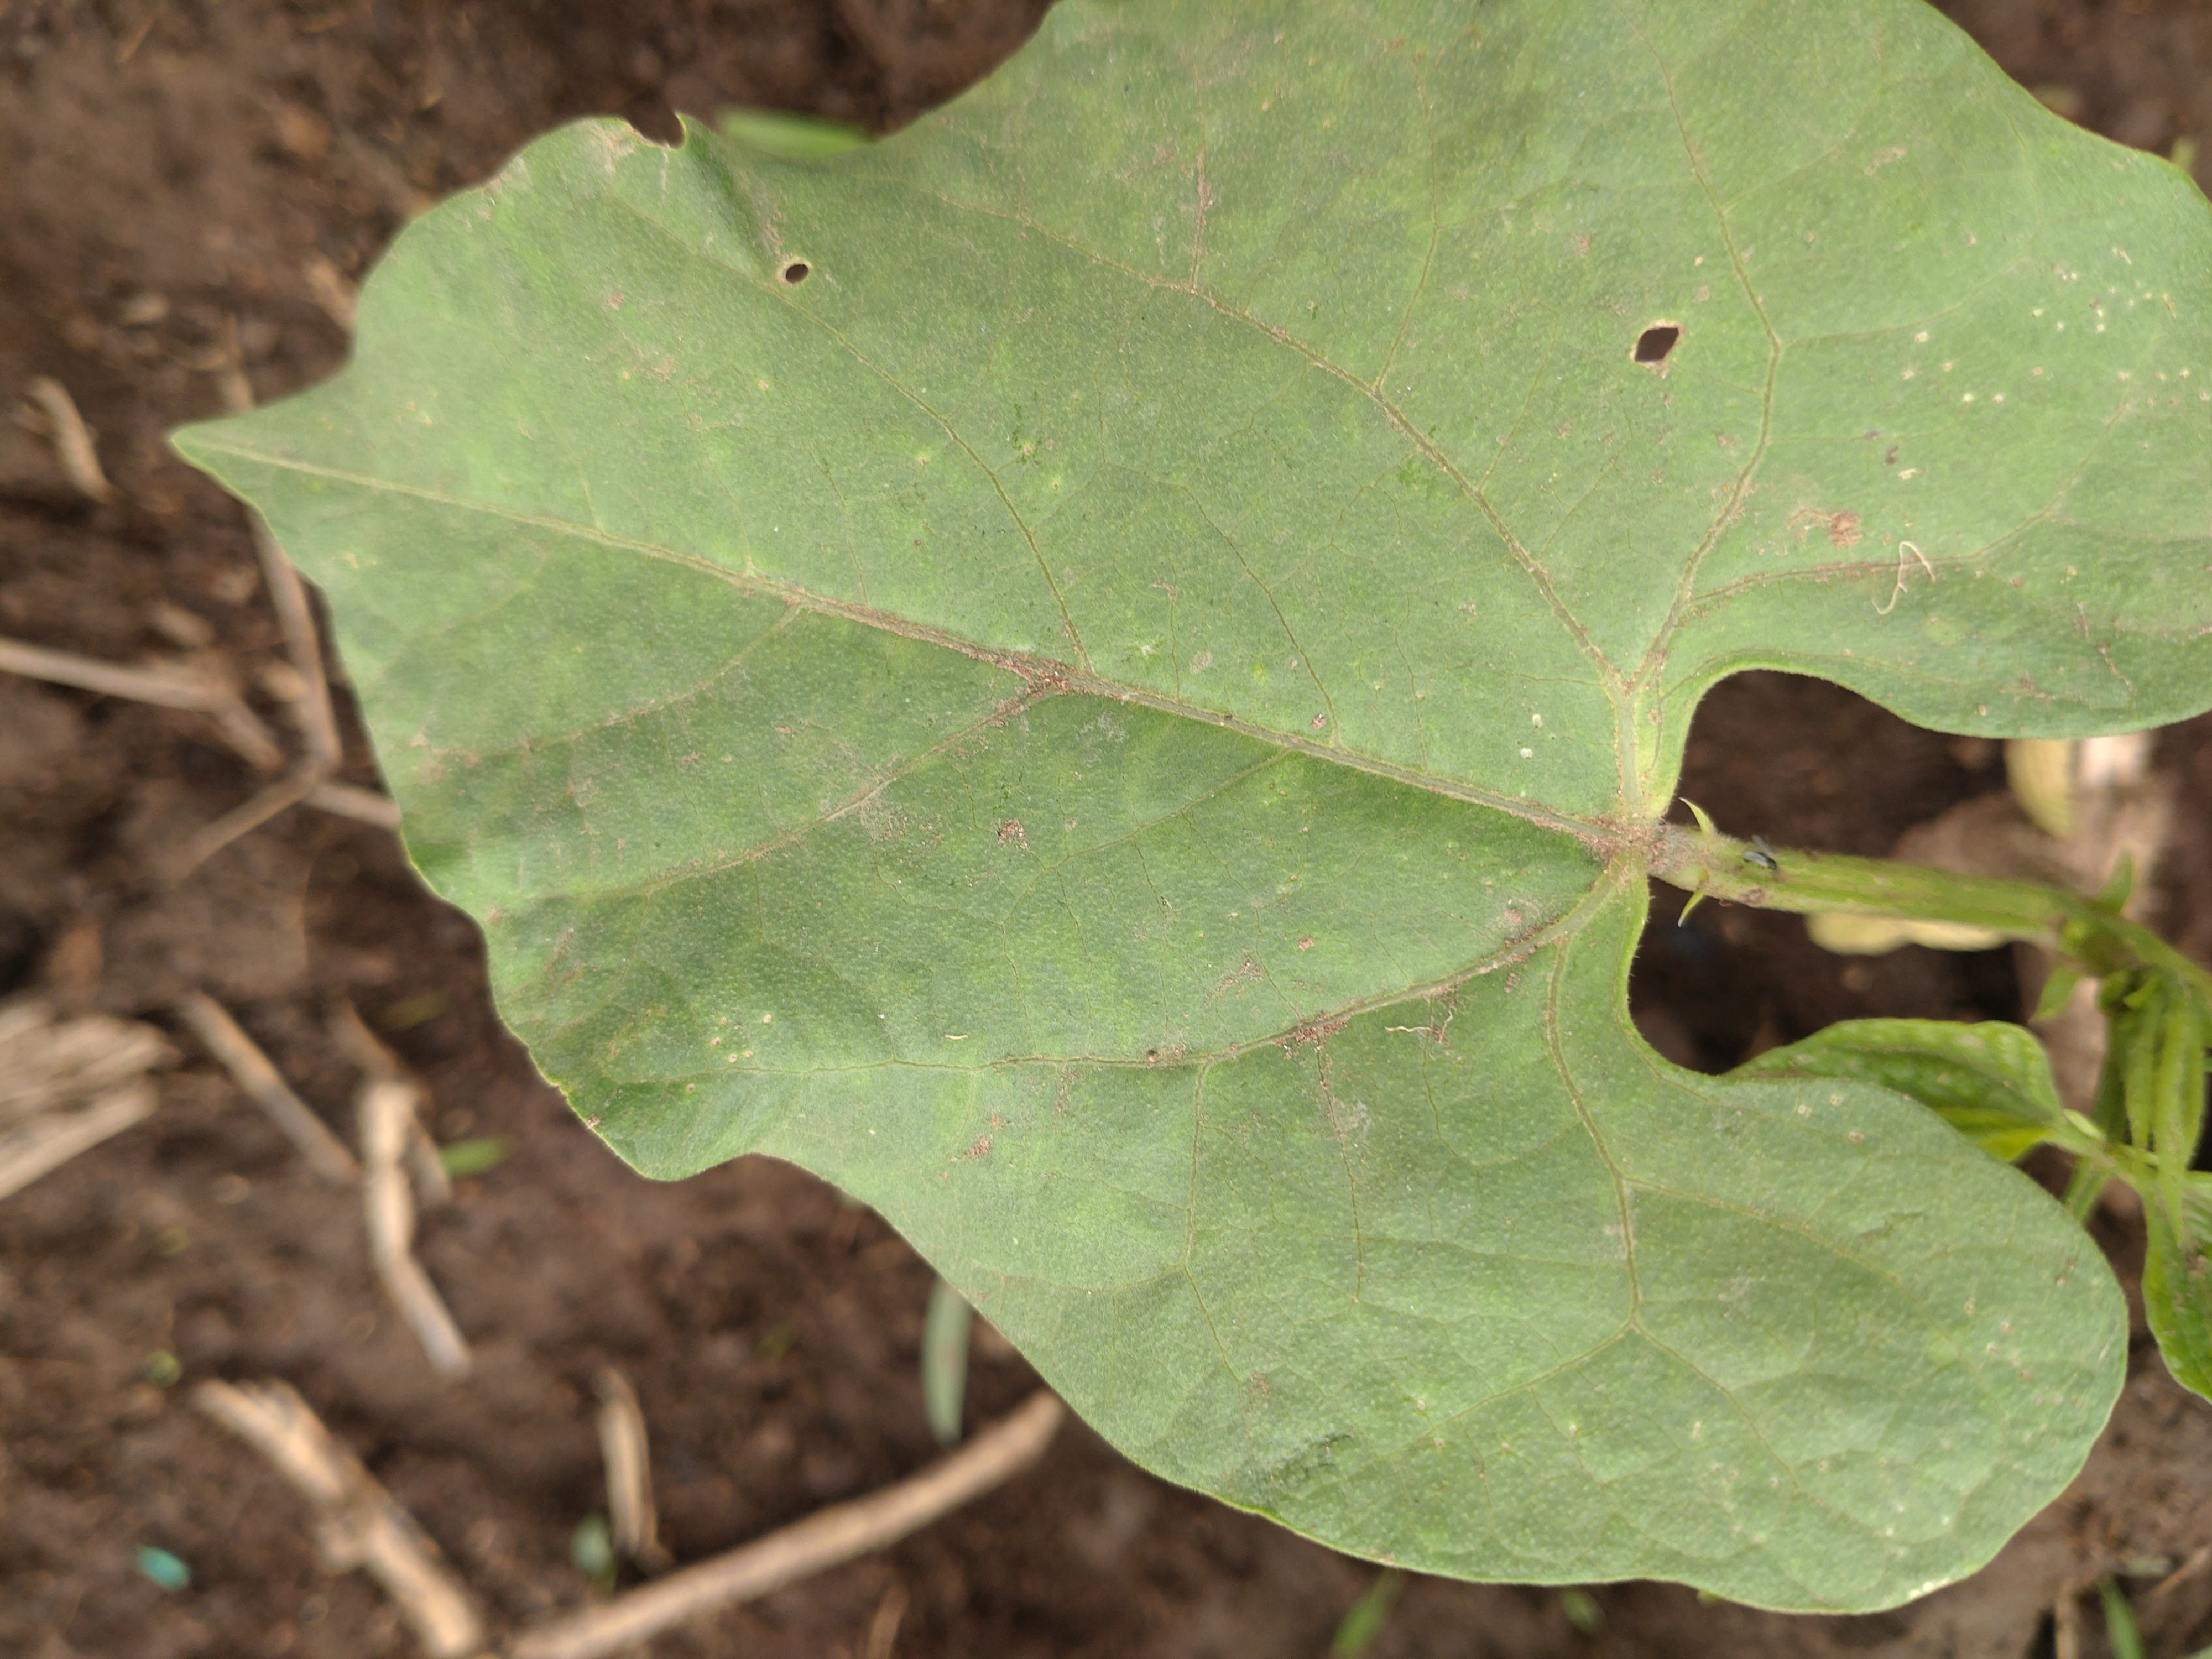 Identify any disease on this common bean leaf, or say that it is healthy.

healthy
